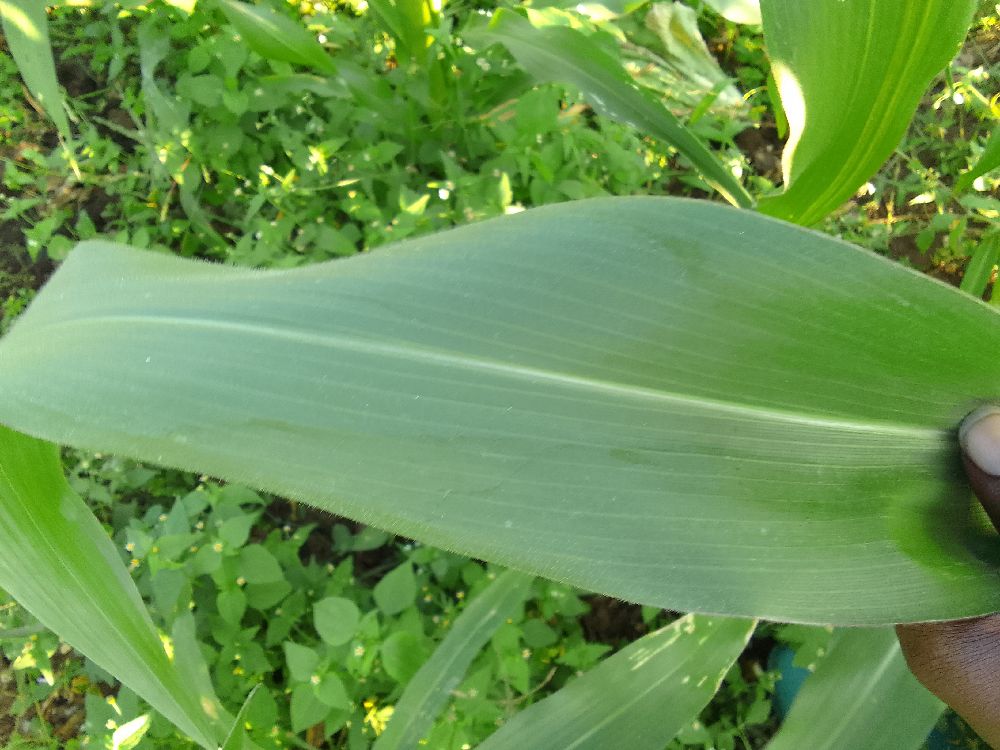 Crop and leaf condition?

maize, healthy
